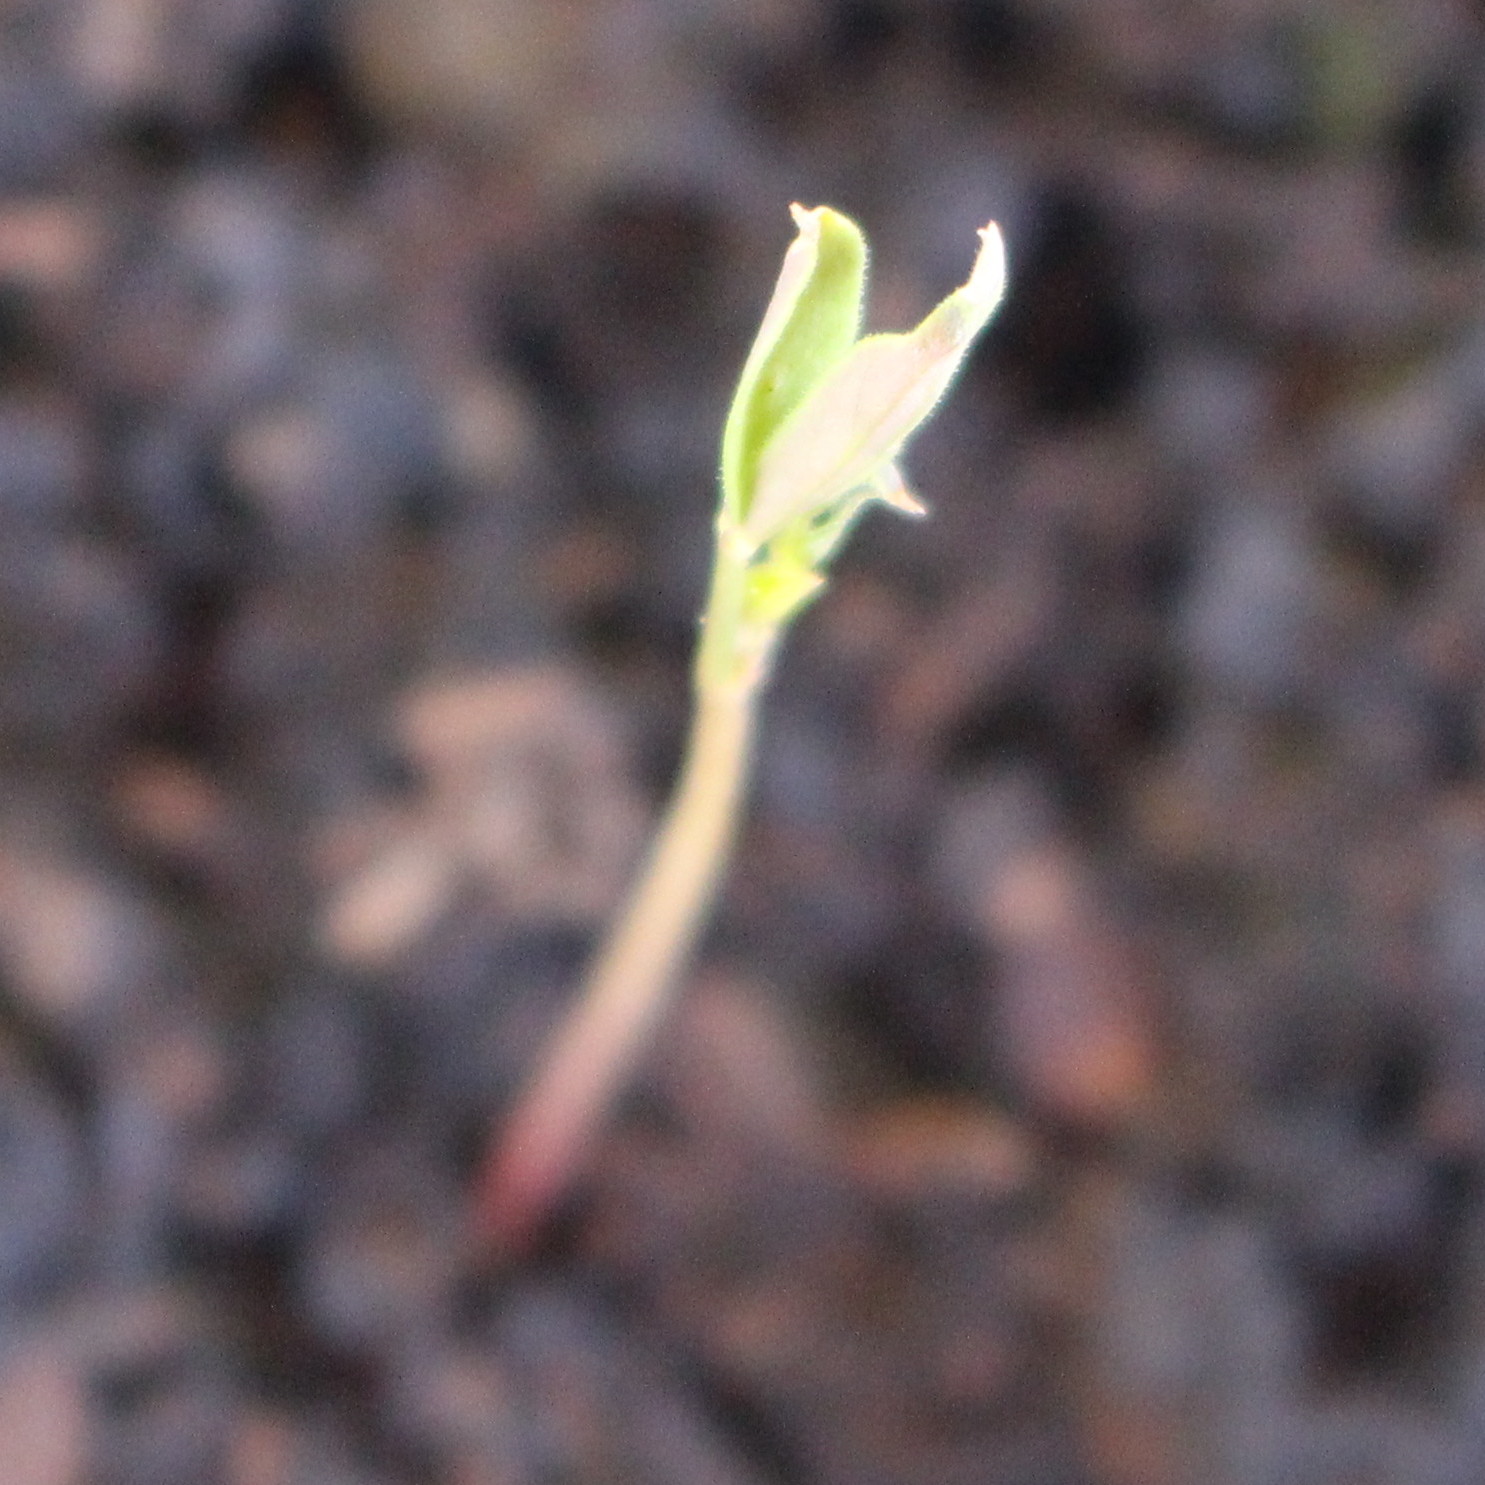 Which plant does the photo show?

Vicia sativa
